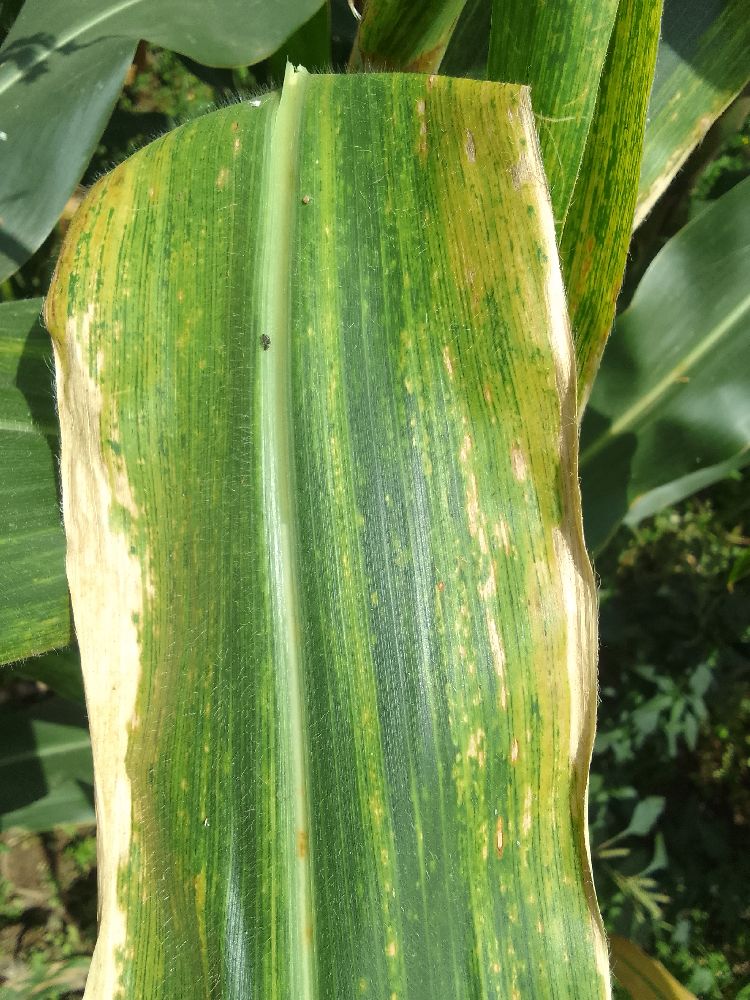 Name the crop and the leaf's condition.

maize, maize lethal necrosis
